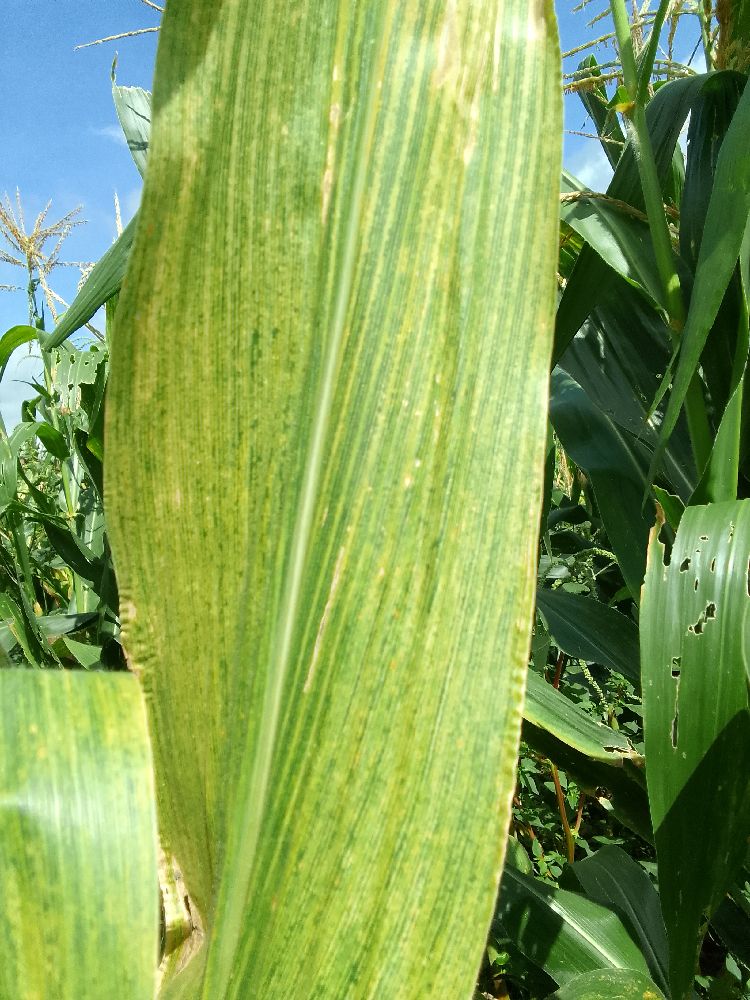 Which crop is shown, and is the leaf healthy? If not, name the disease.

maize, maize lethal necrosis
